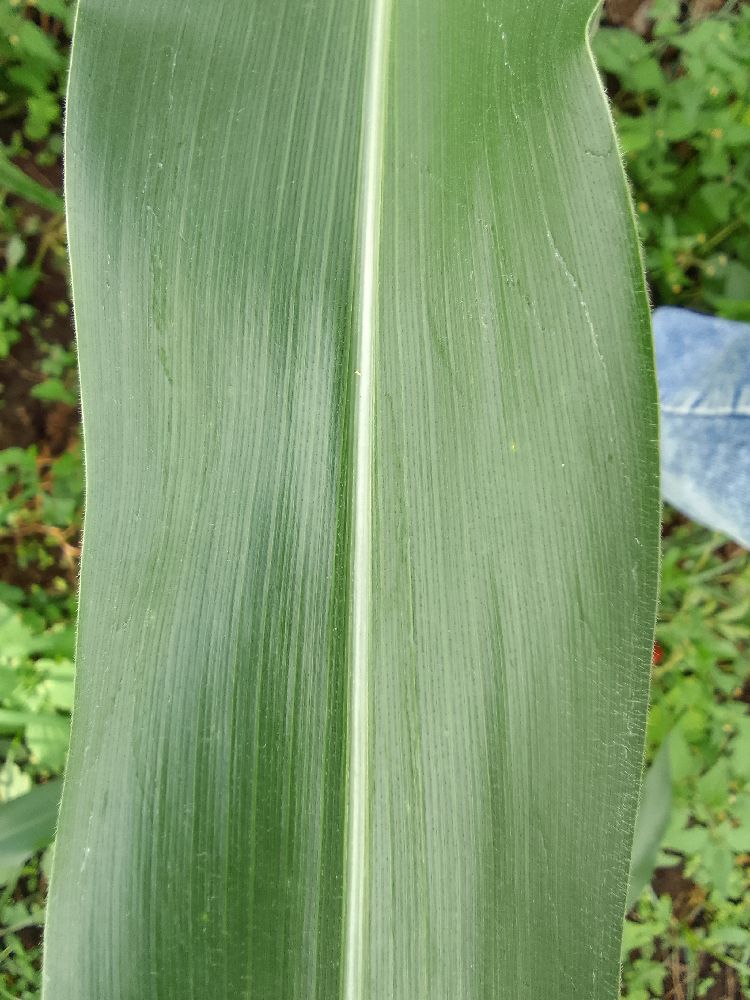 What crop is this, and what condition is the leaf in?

maize, healthy
